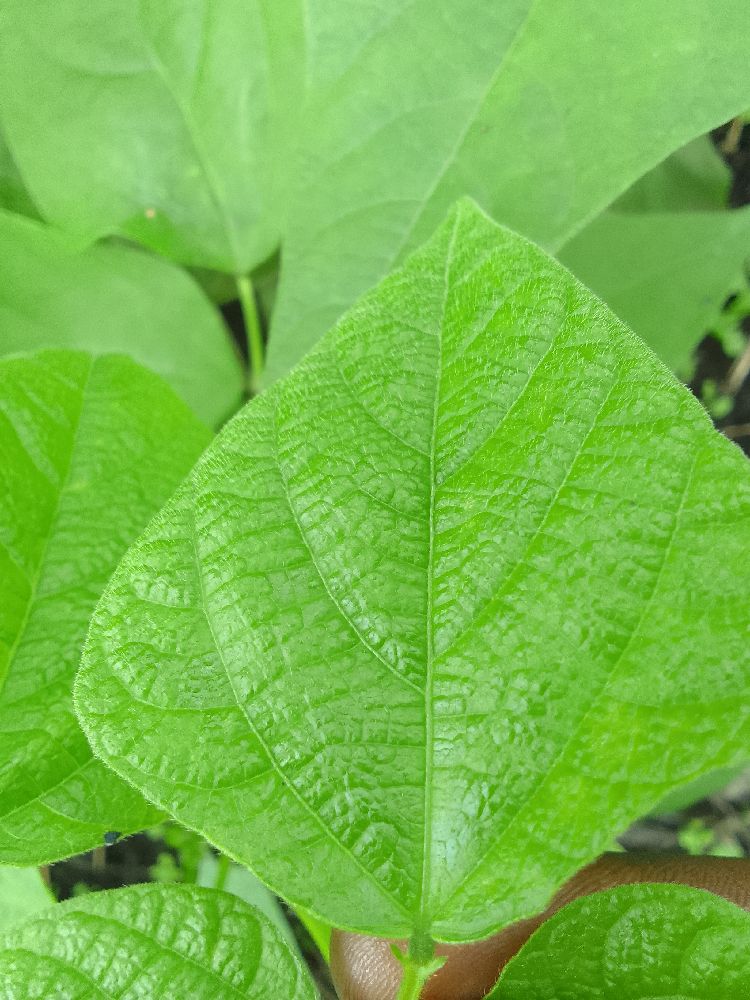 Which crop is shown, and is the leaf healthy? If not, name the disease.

common bean, healthy
